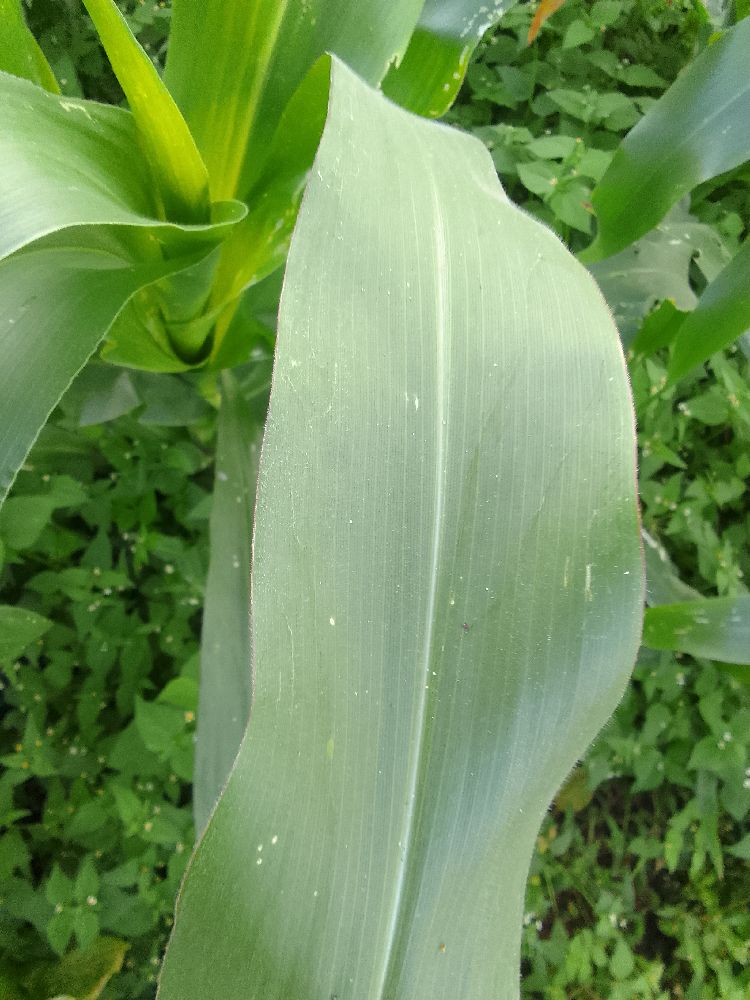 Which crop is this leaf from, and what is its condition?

maize, healthy
